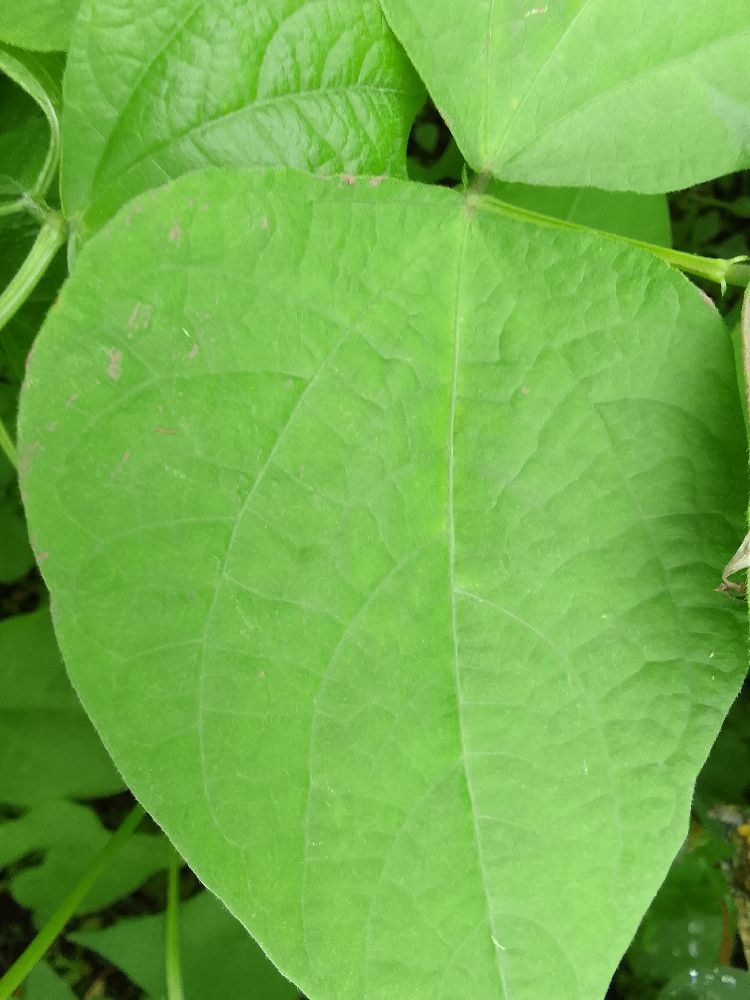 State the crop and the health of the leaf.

common bean, healthy
